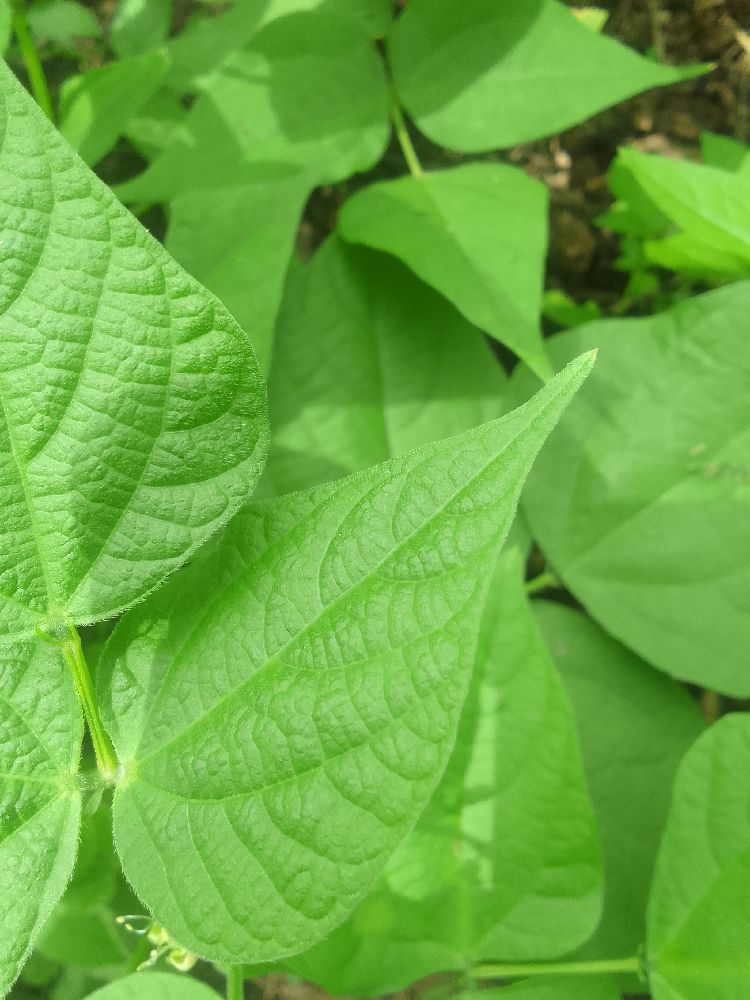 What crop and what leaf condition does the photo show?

common bean, healthy
